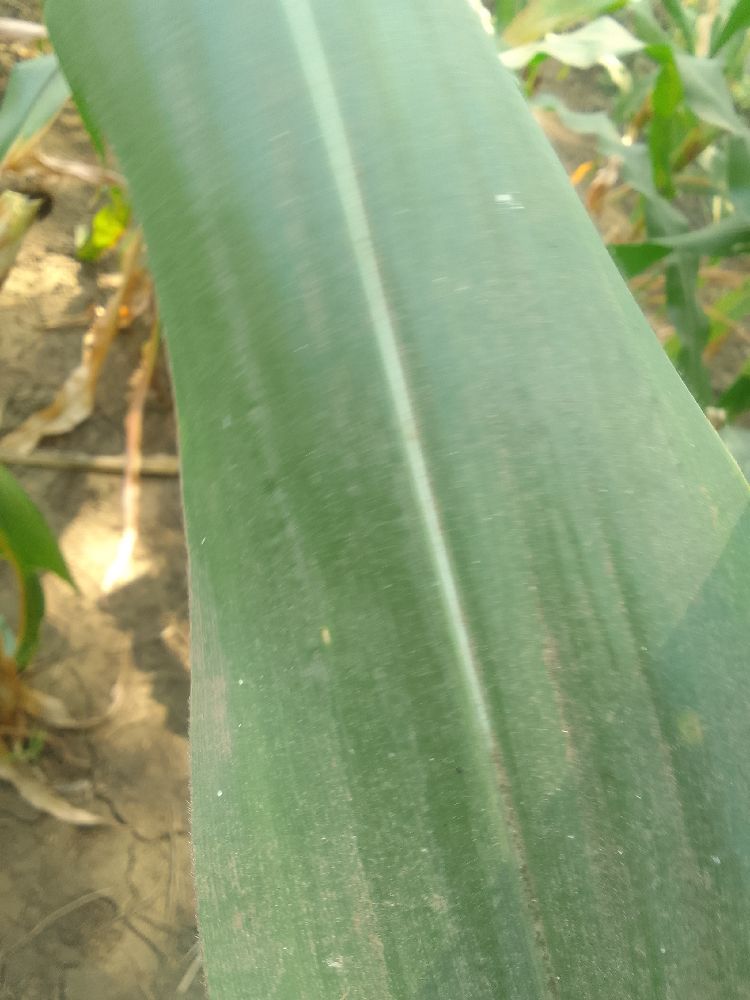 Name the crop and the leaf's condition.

maize, healthy
